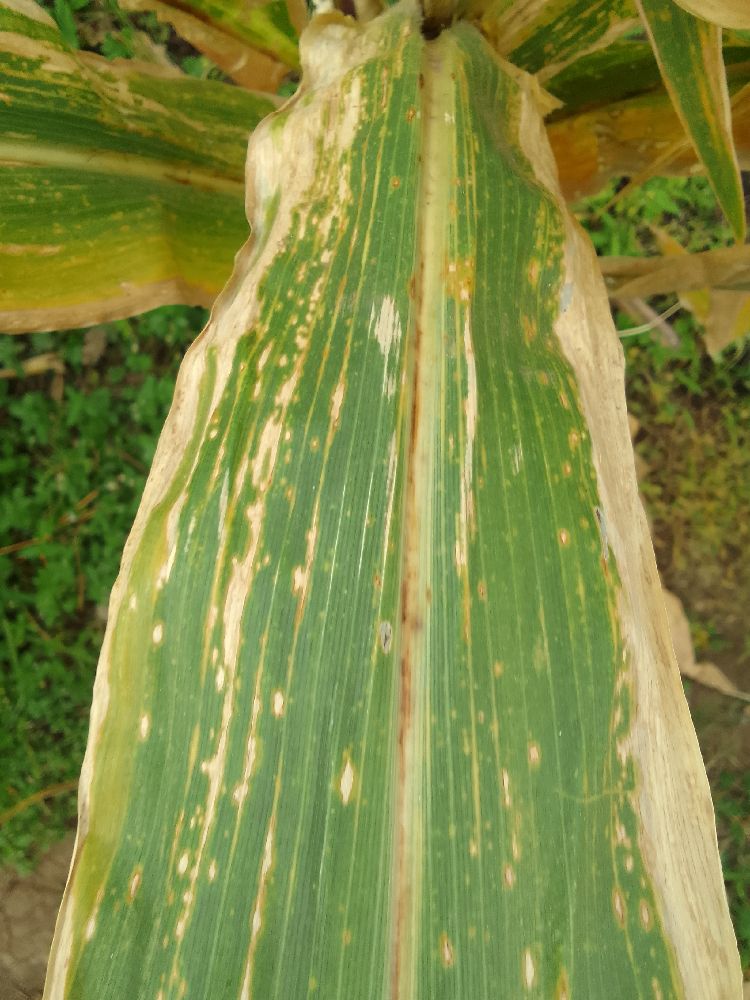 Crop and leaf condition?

maize, maize lethal necrosis
